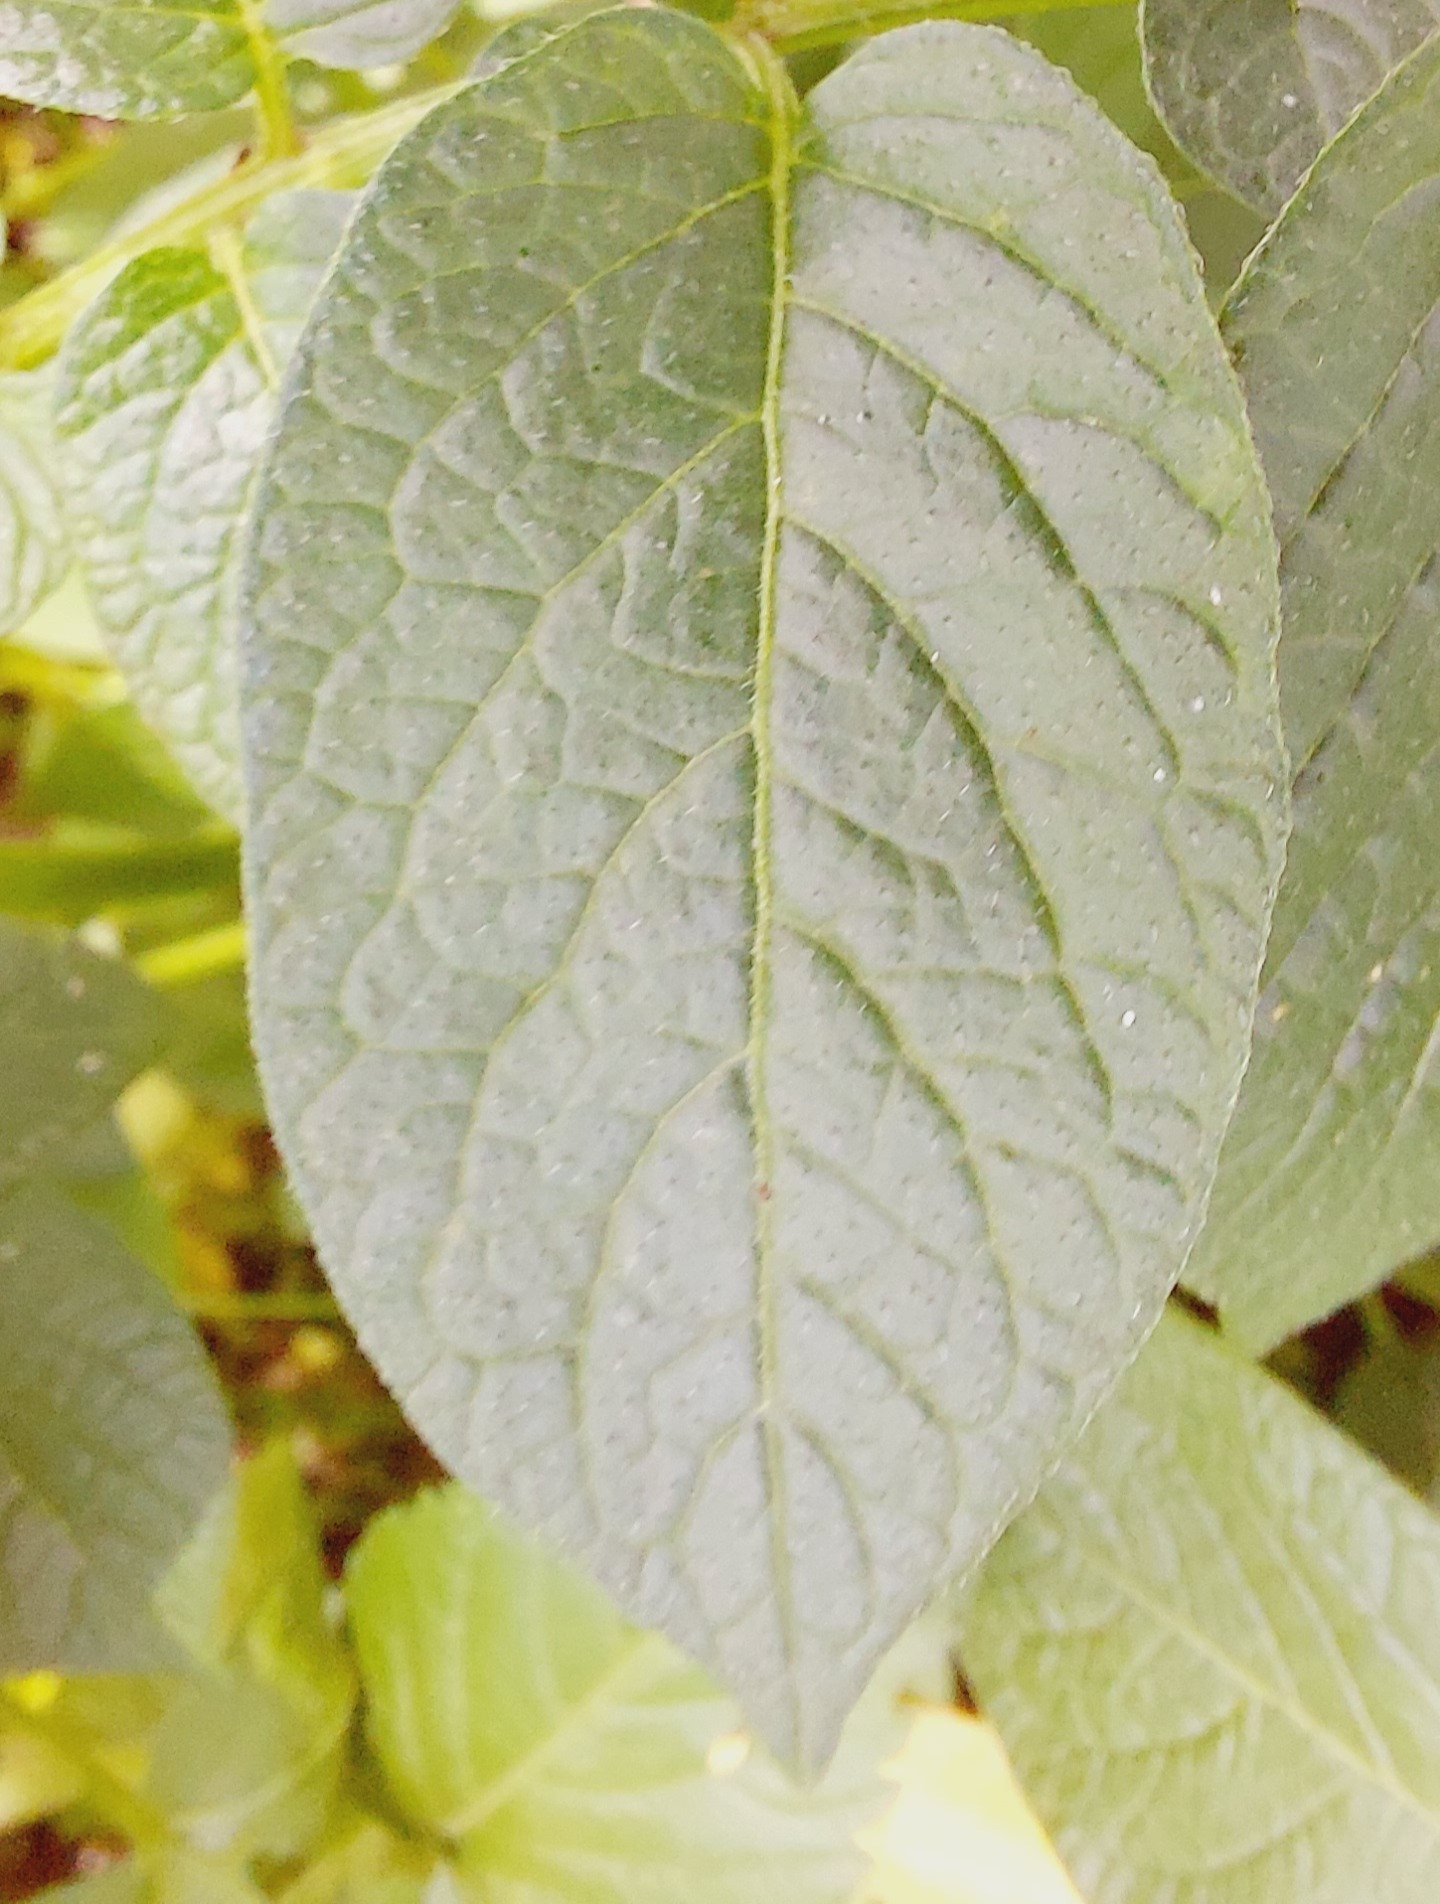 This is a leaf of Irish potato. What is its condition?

healthy
